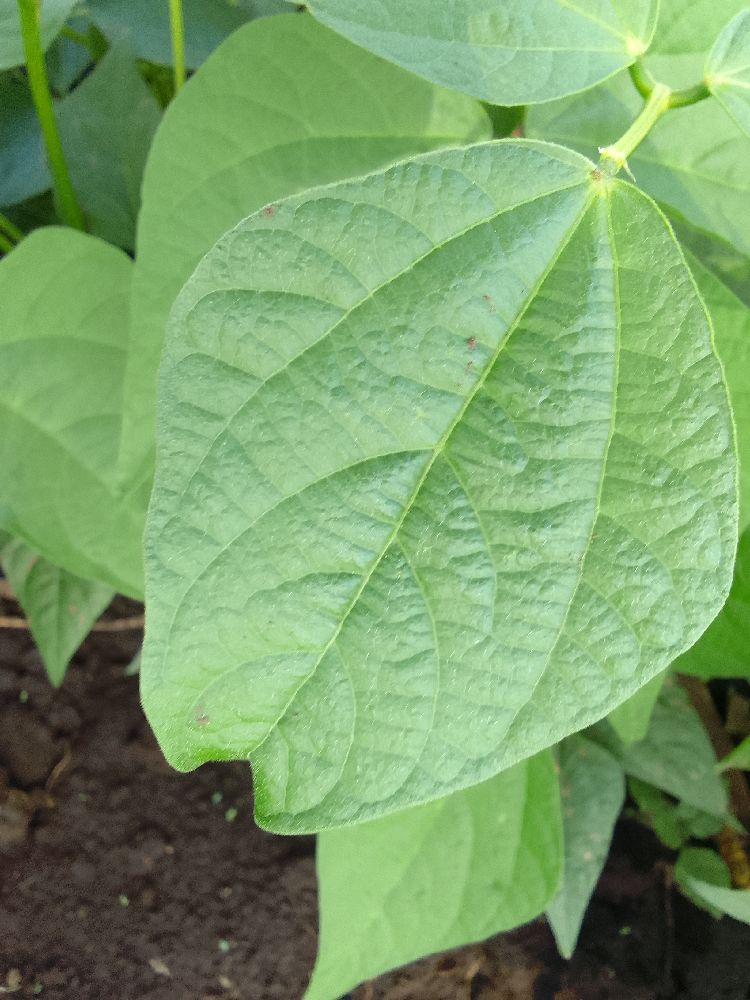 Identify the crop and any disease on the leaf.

common bean, healthy
